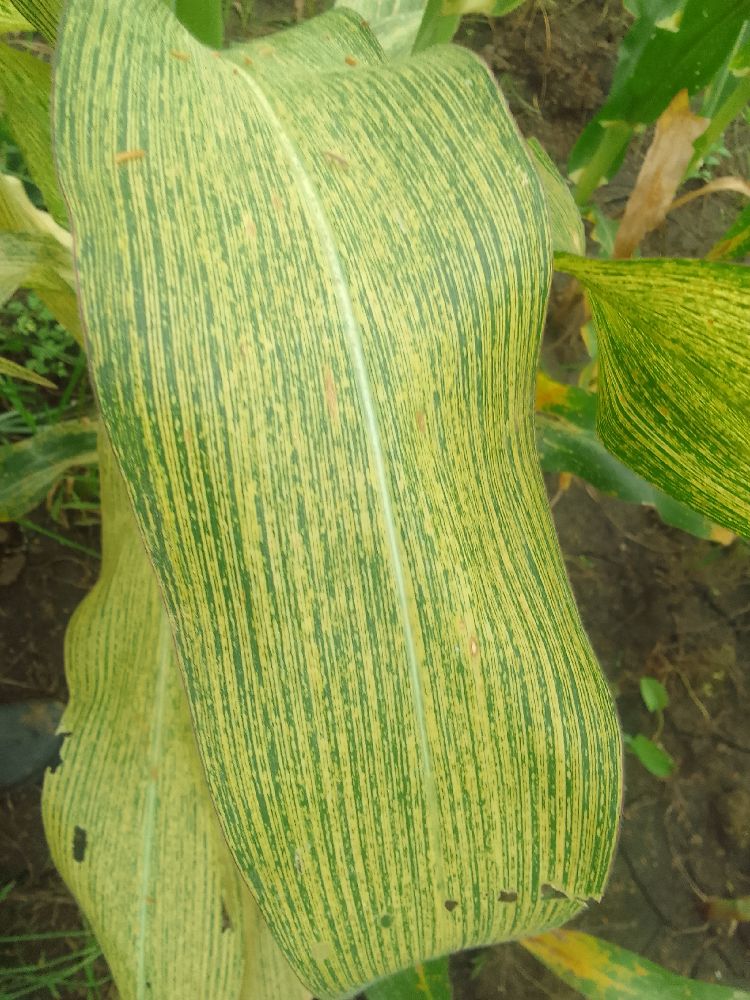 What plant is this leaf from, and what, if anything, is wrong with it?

maize, maize streak virus
